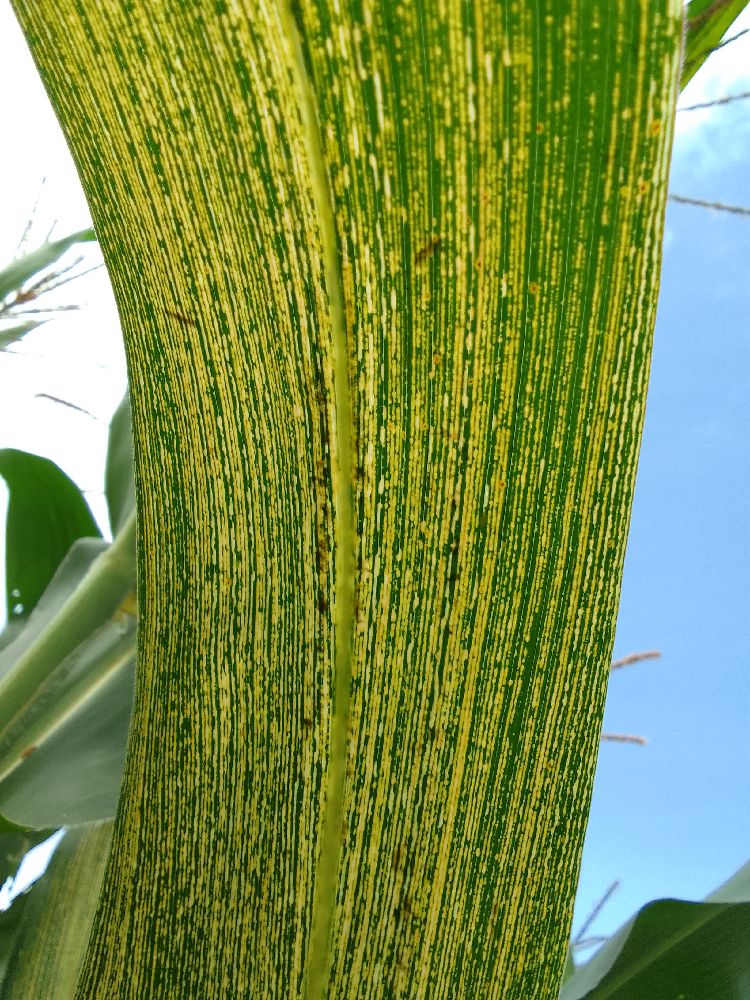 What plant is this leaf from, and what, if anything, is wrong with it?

maize, maize streak virus
